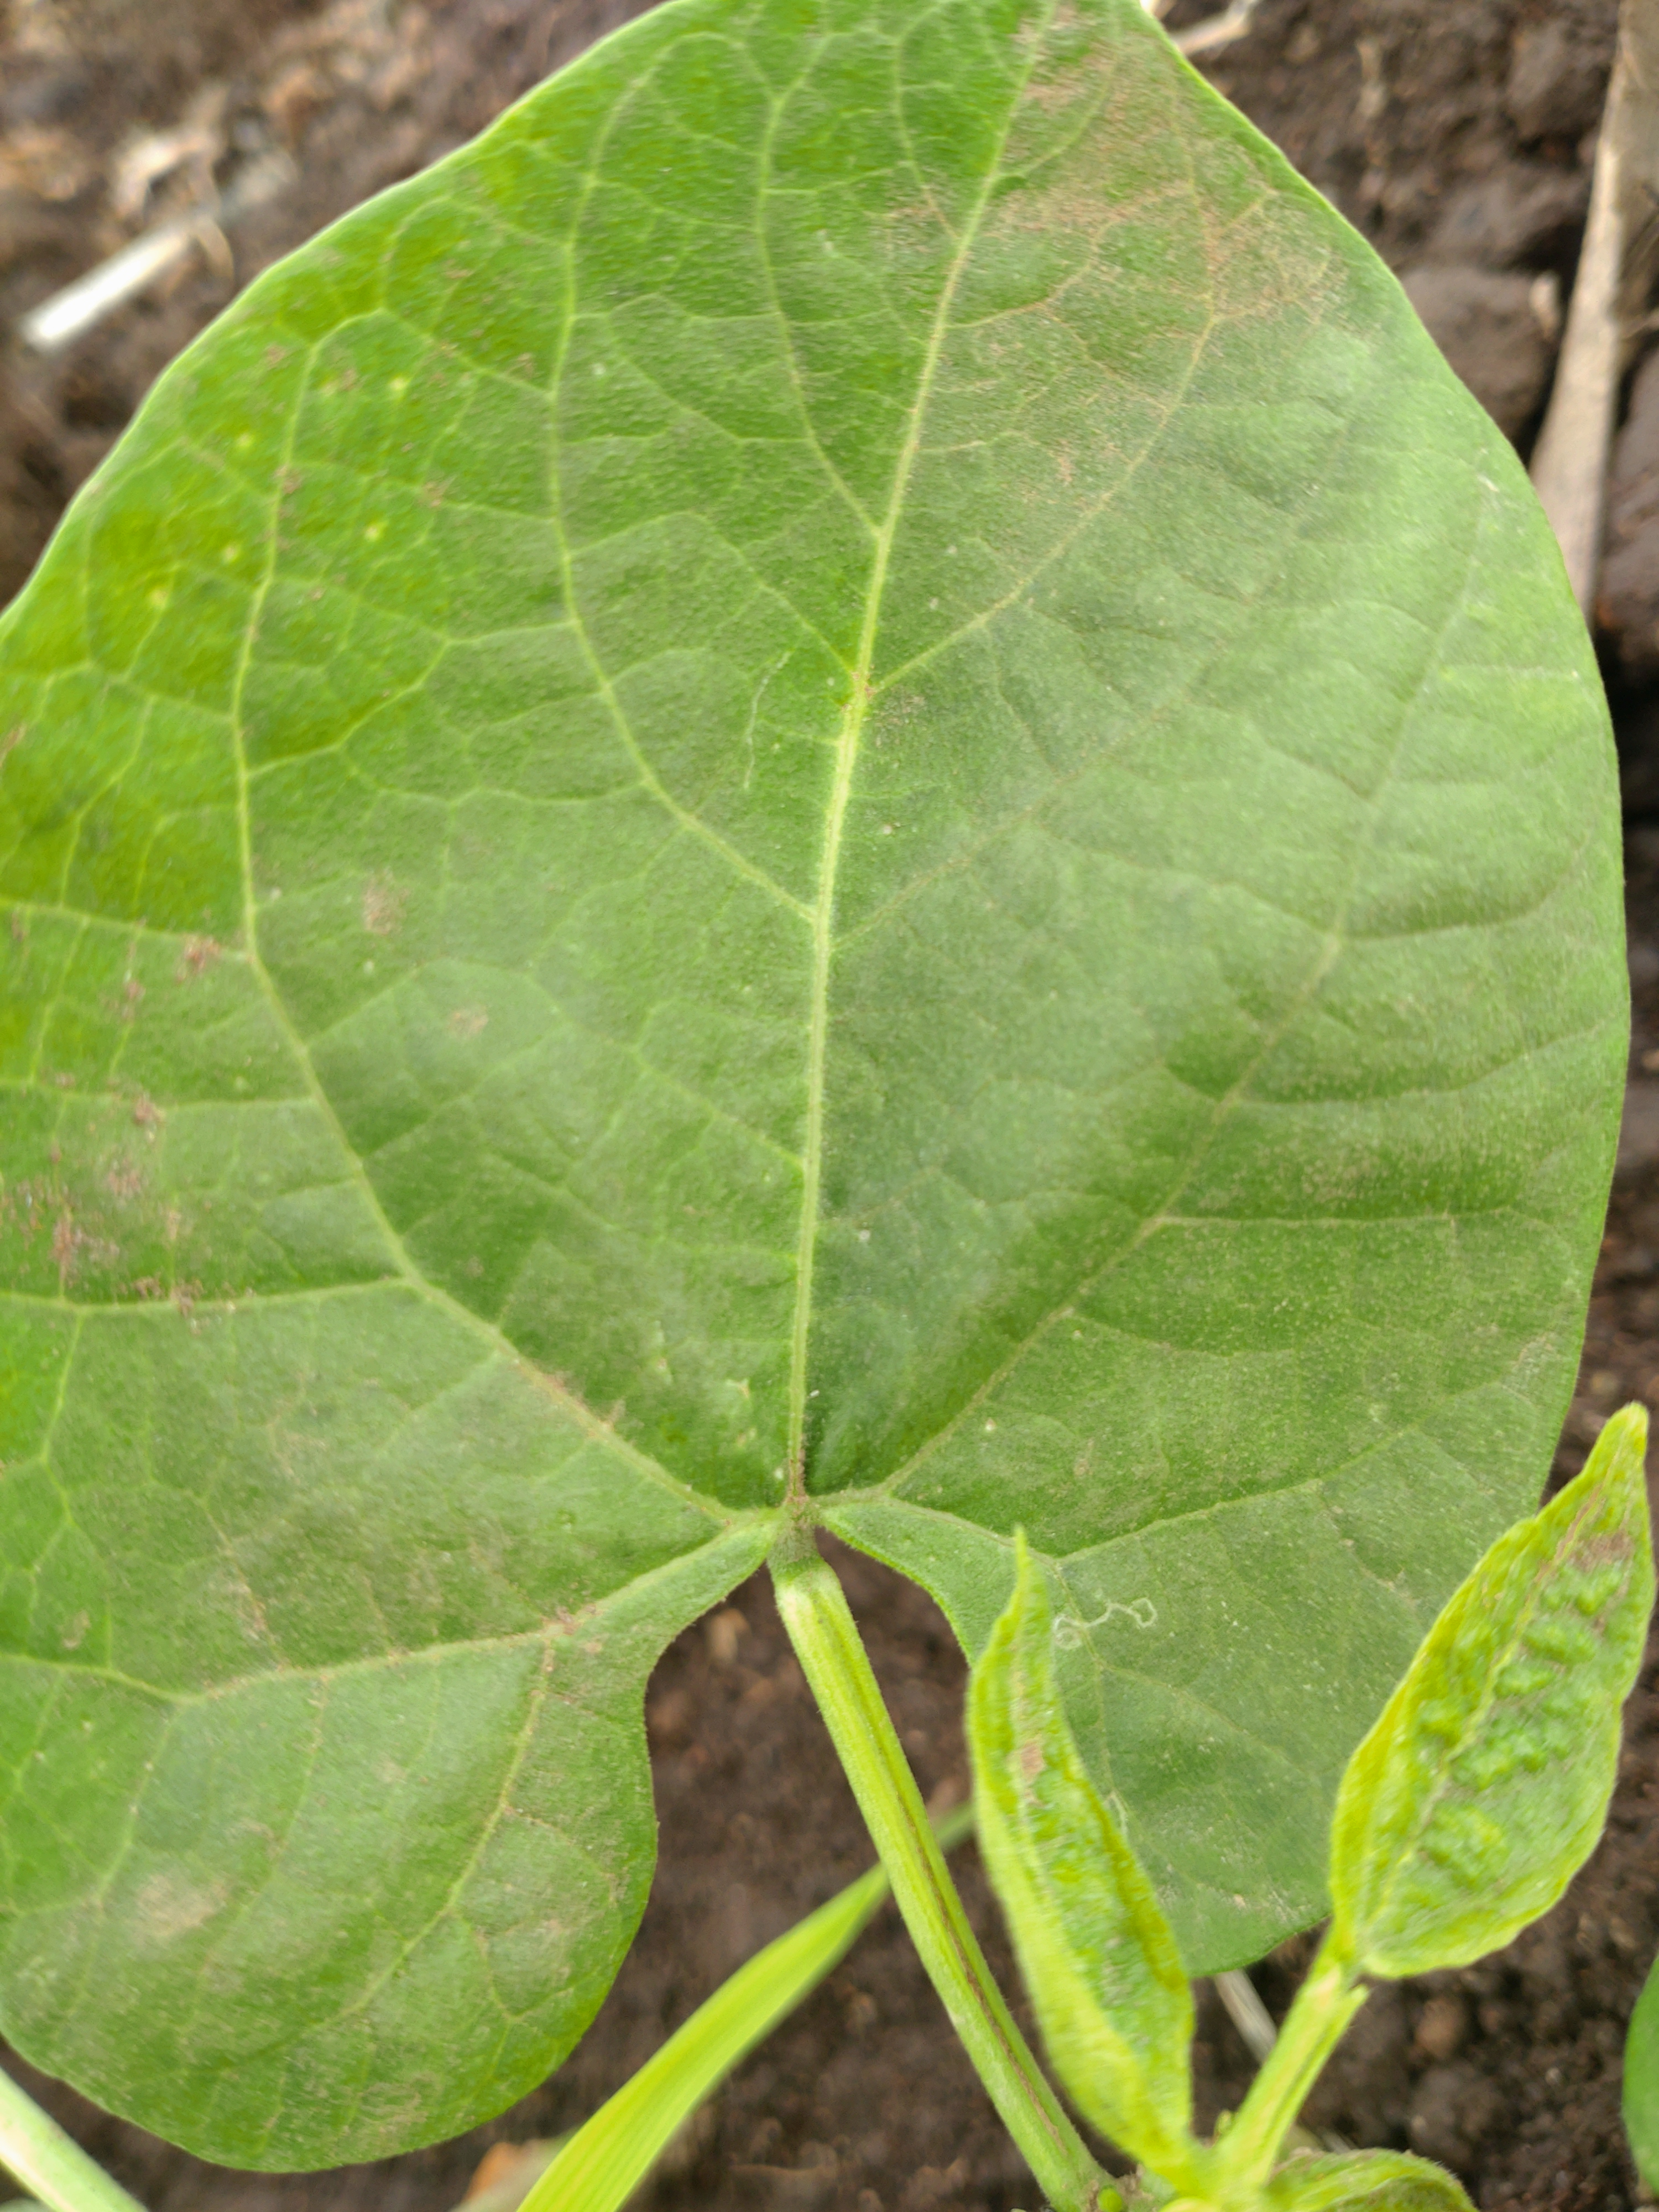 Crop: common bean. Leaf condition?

healthy
